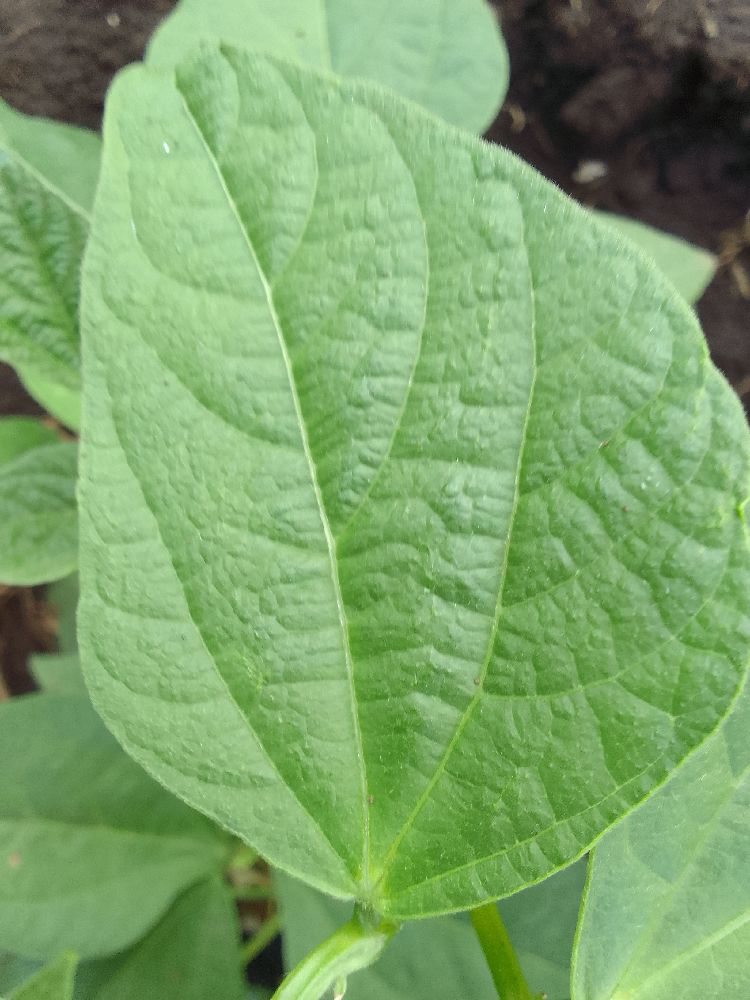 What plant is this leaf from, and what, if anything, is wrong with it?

common bean, healthy
